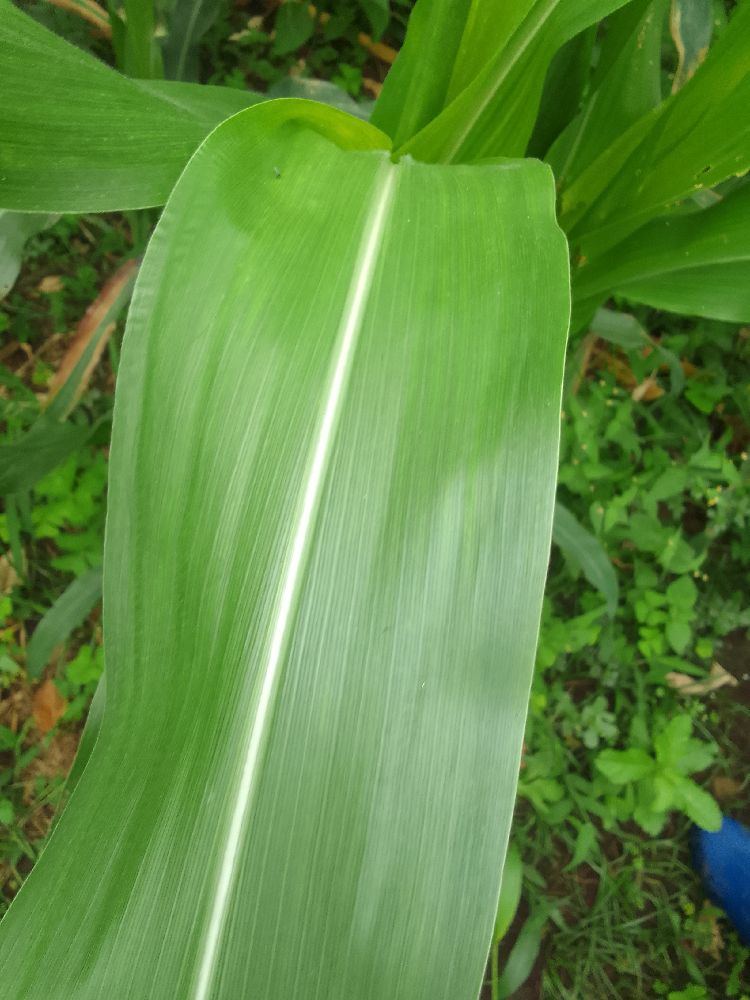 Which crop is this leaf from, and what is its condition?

maize, healthy
